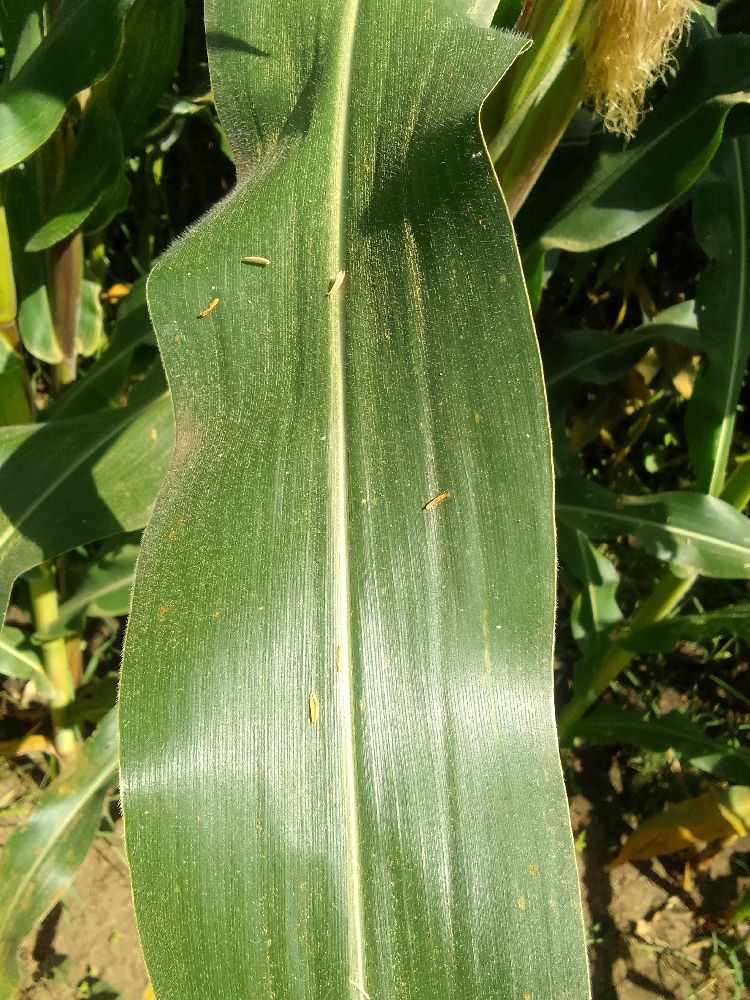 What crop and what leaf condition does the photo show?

maize, healthy
